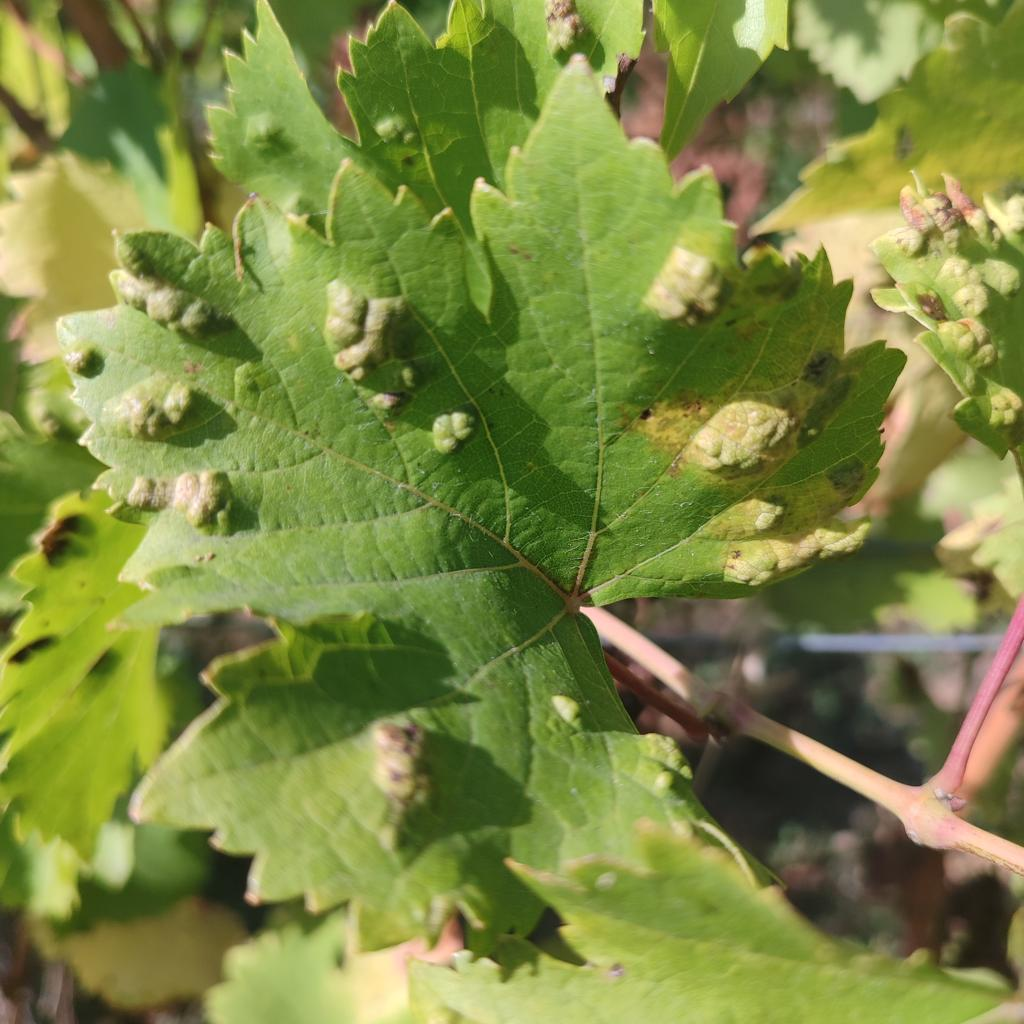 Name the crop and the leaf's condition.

grapevine, erineum mite
